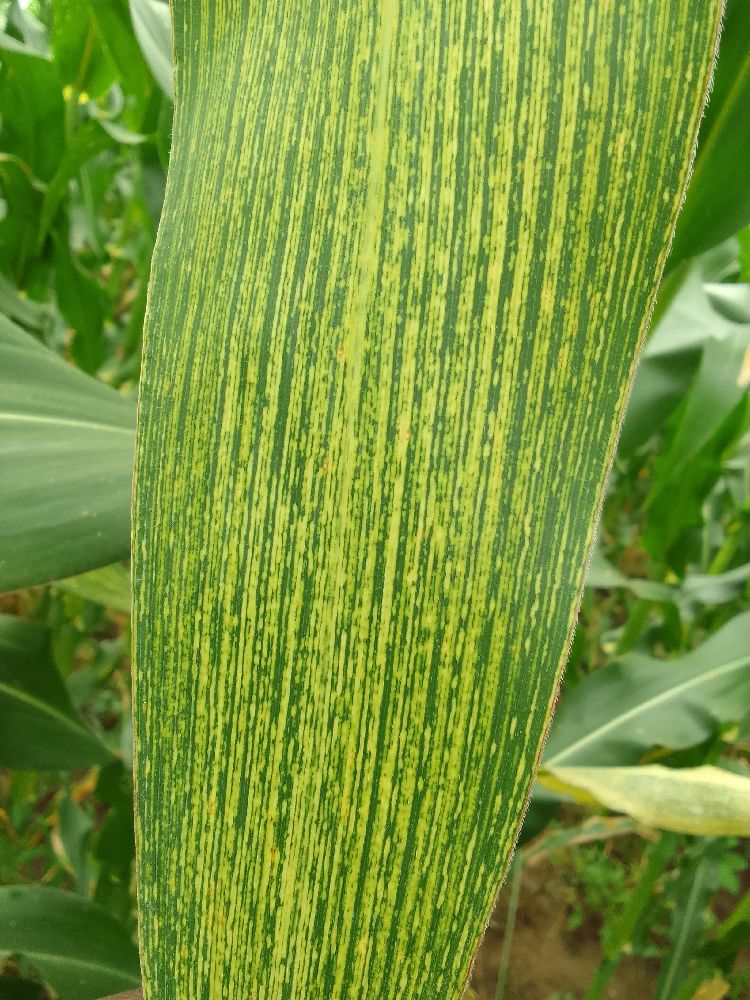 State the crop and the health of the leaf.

maize, maize streak virus
